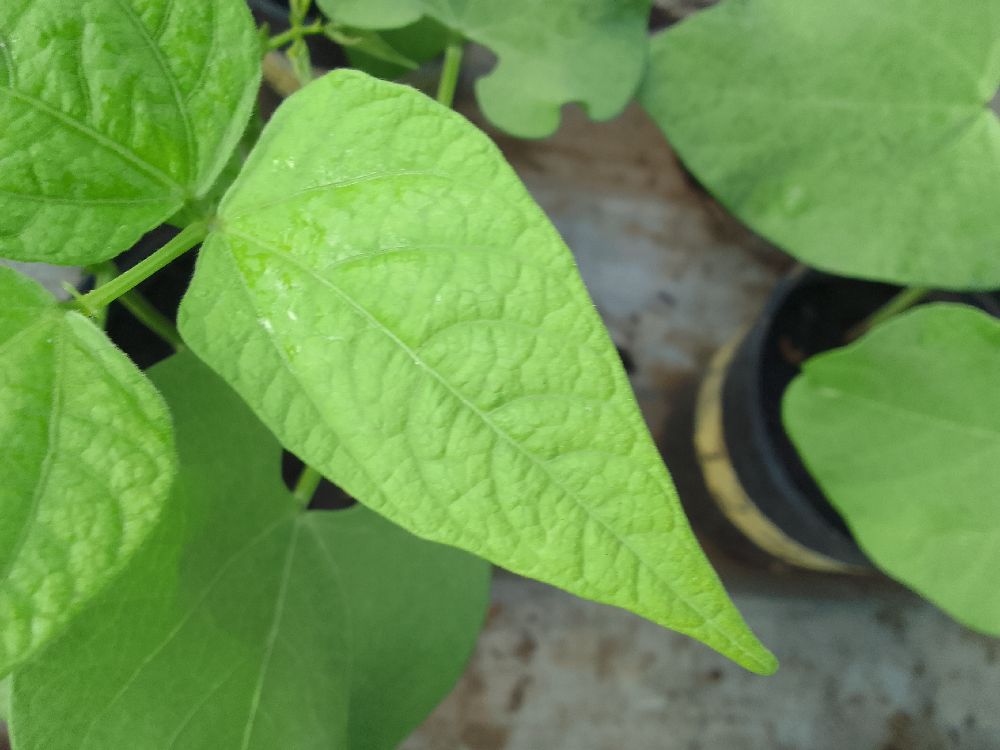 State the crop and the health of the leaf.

common bean, healthy
